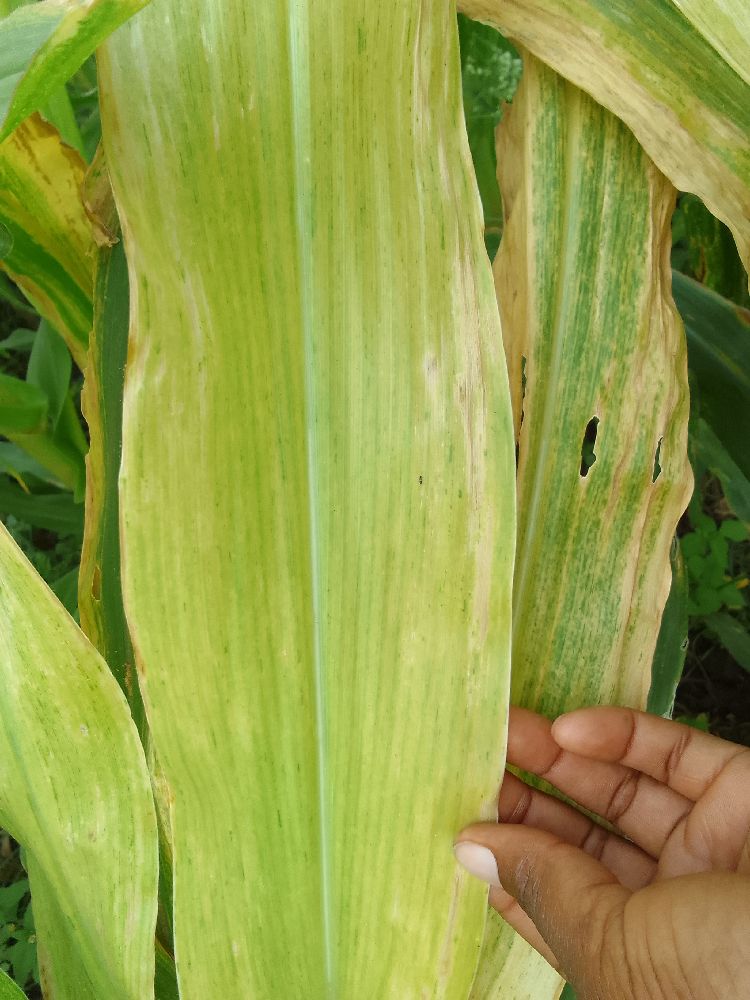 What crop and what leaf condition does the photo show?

maize, maize lethal necrosis
